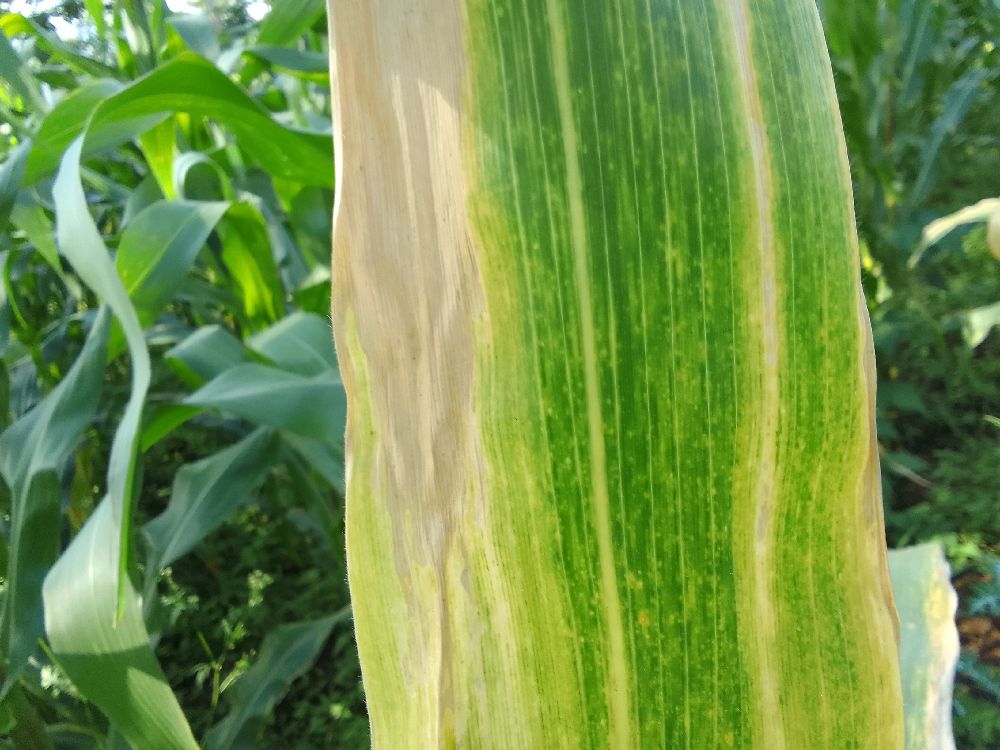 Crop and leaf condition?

maize, maize lethal necrosis
